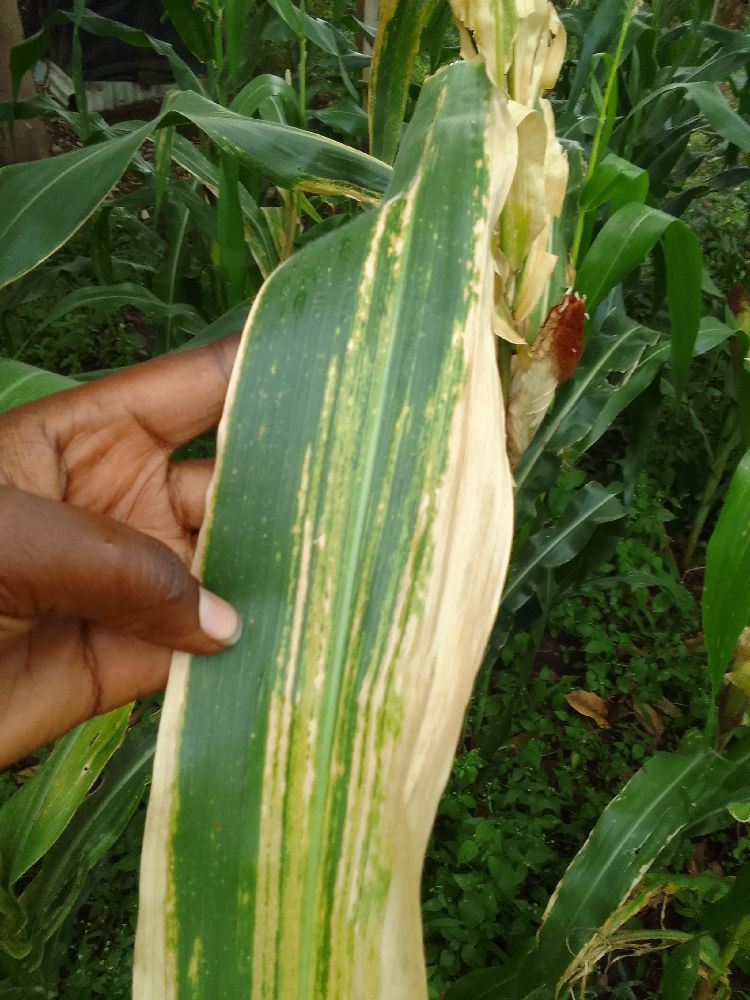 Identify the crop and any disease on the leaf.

maize, maize lethal necrosis
